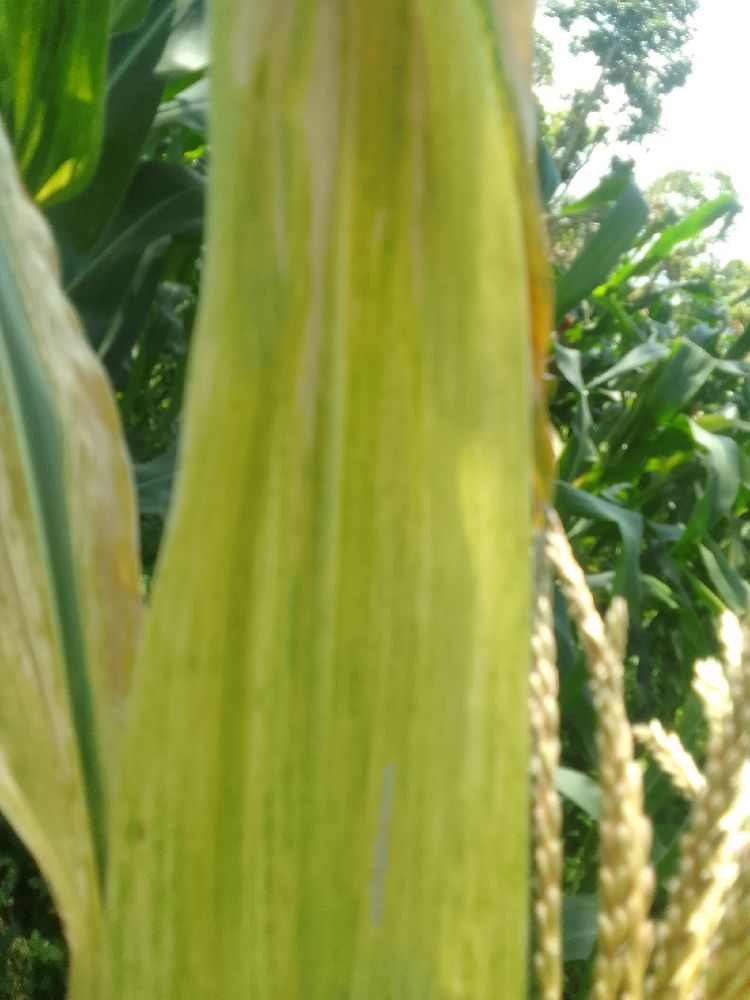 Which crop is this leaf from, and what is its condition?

maize, maize lethal necrosis
